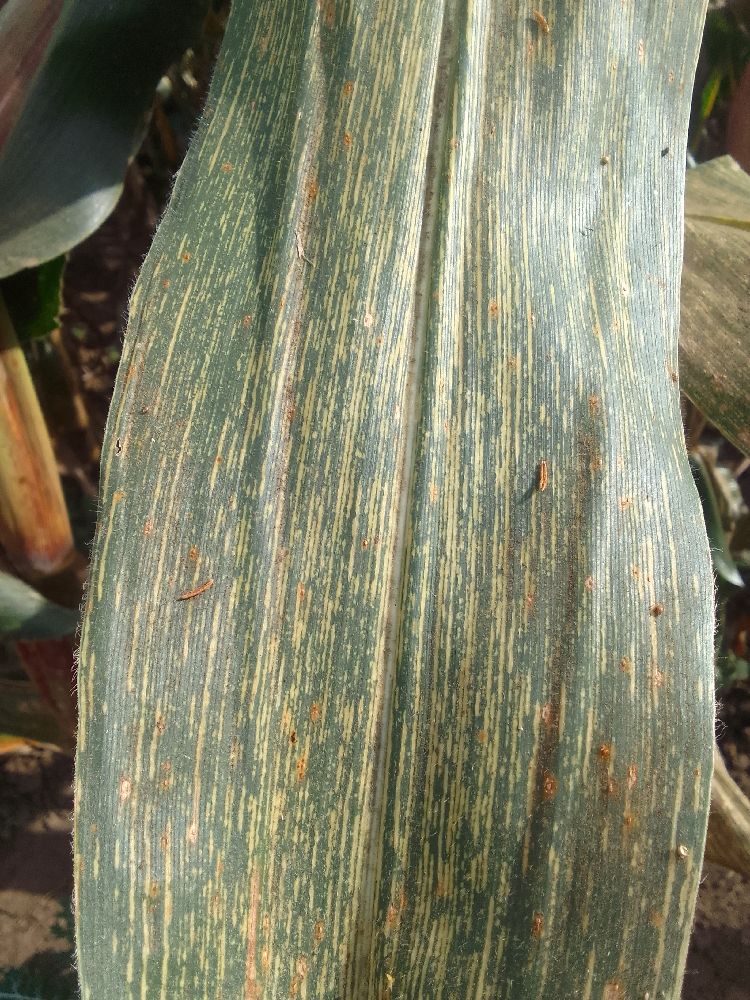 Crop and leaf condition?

maize, maize streak virus
